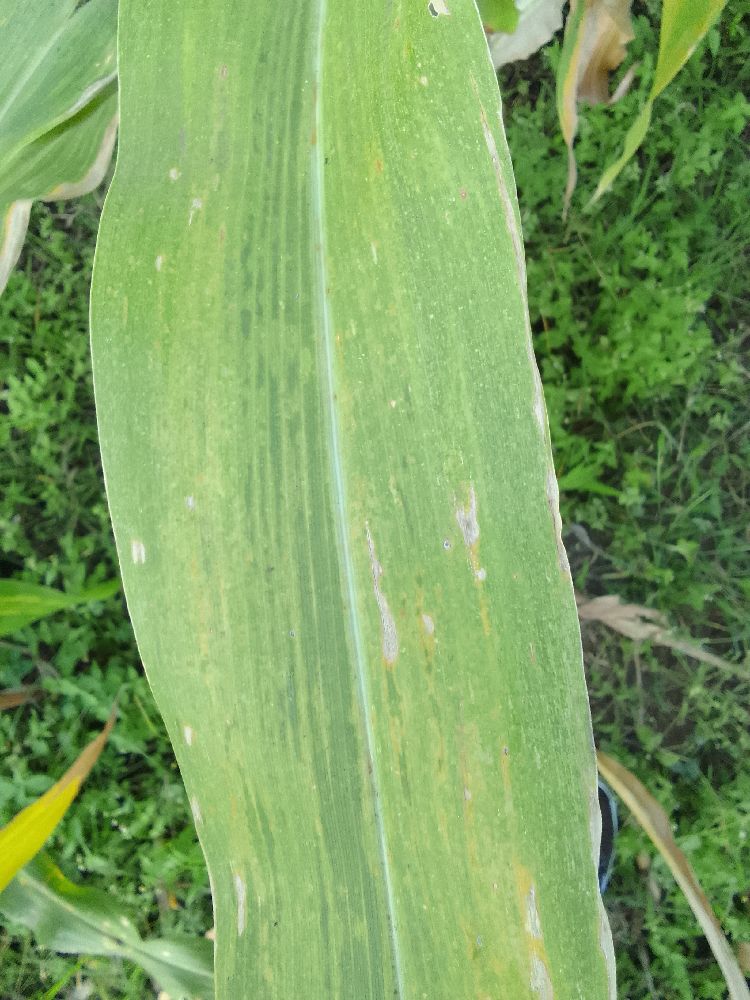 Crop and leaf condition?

maize, maize lethal necrosis
